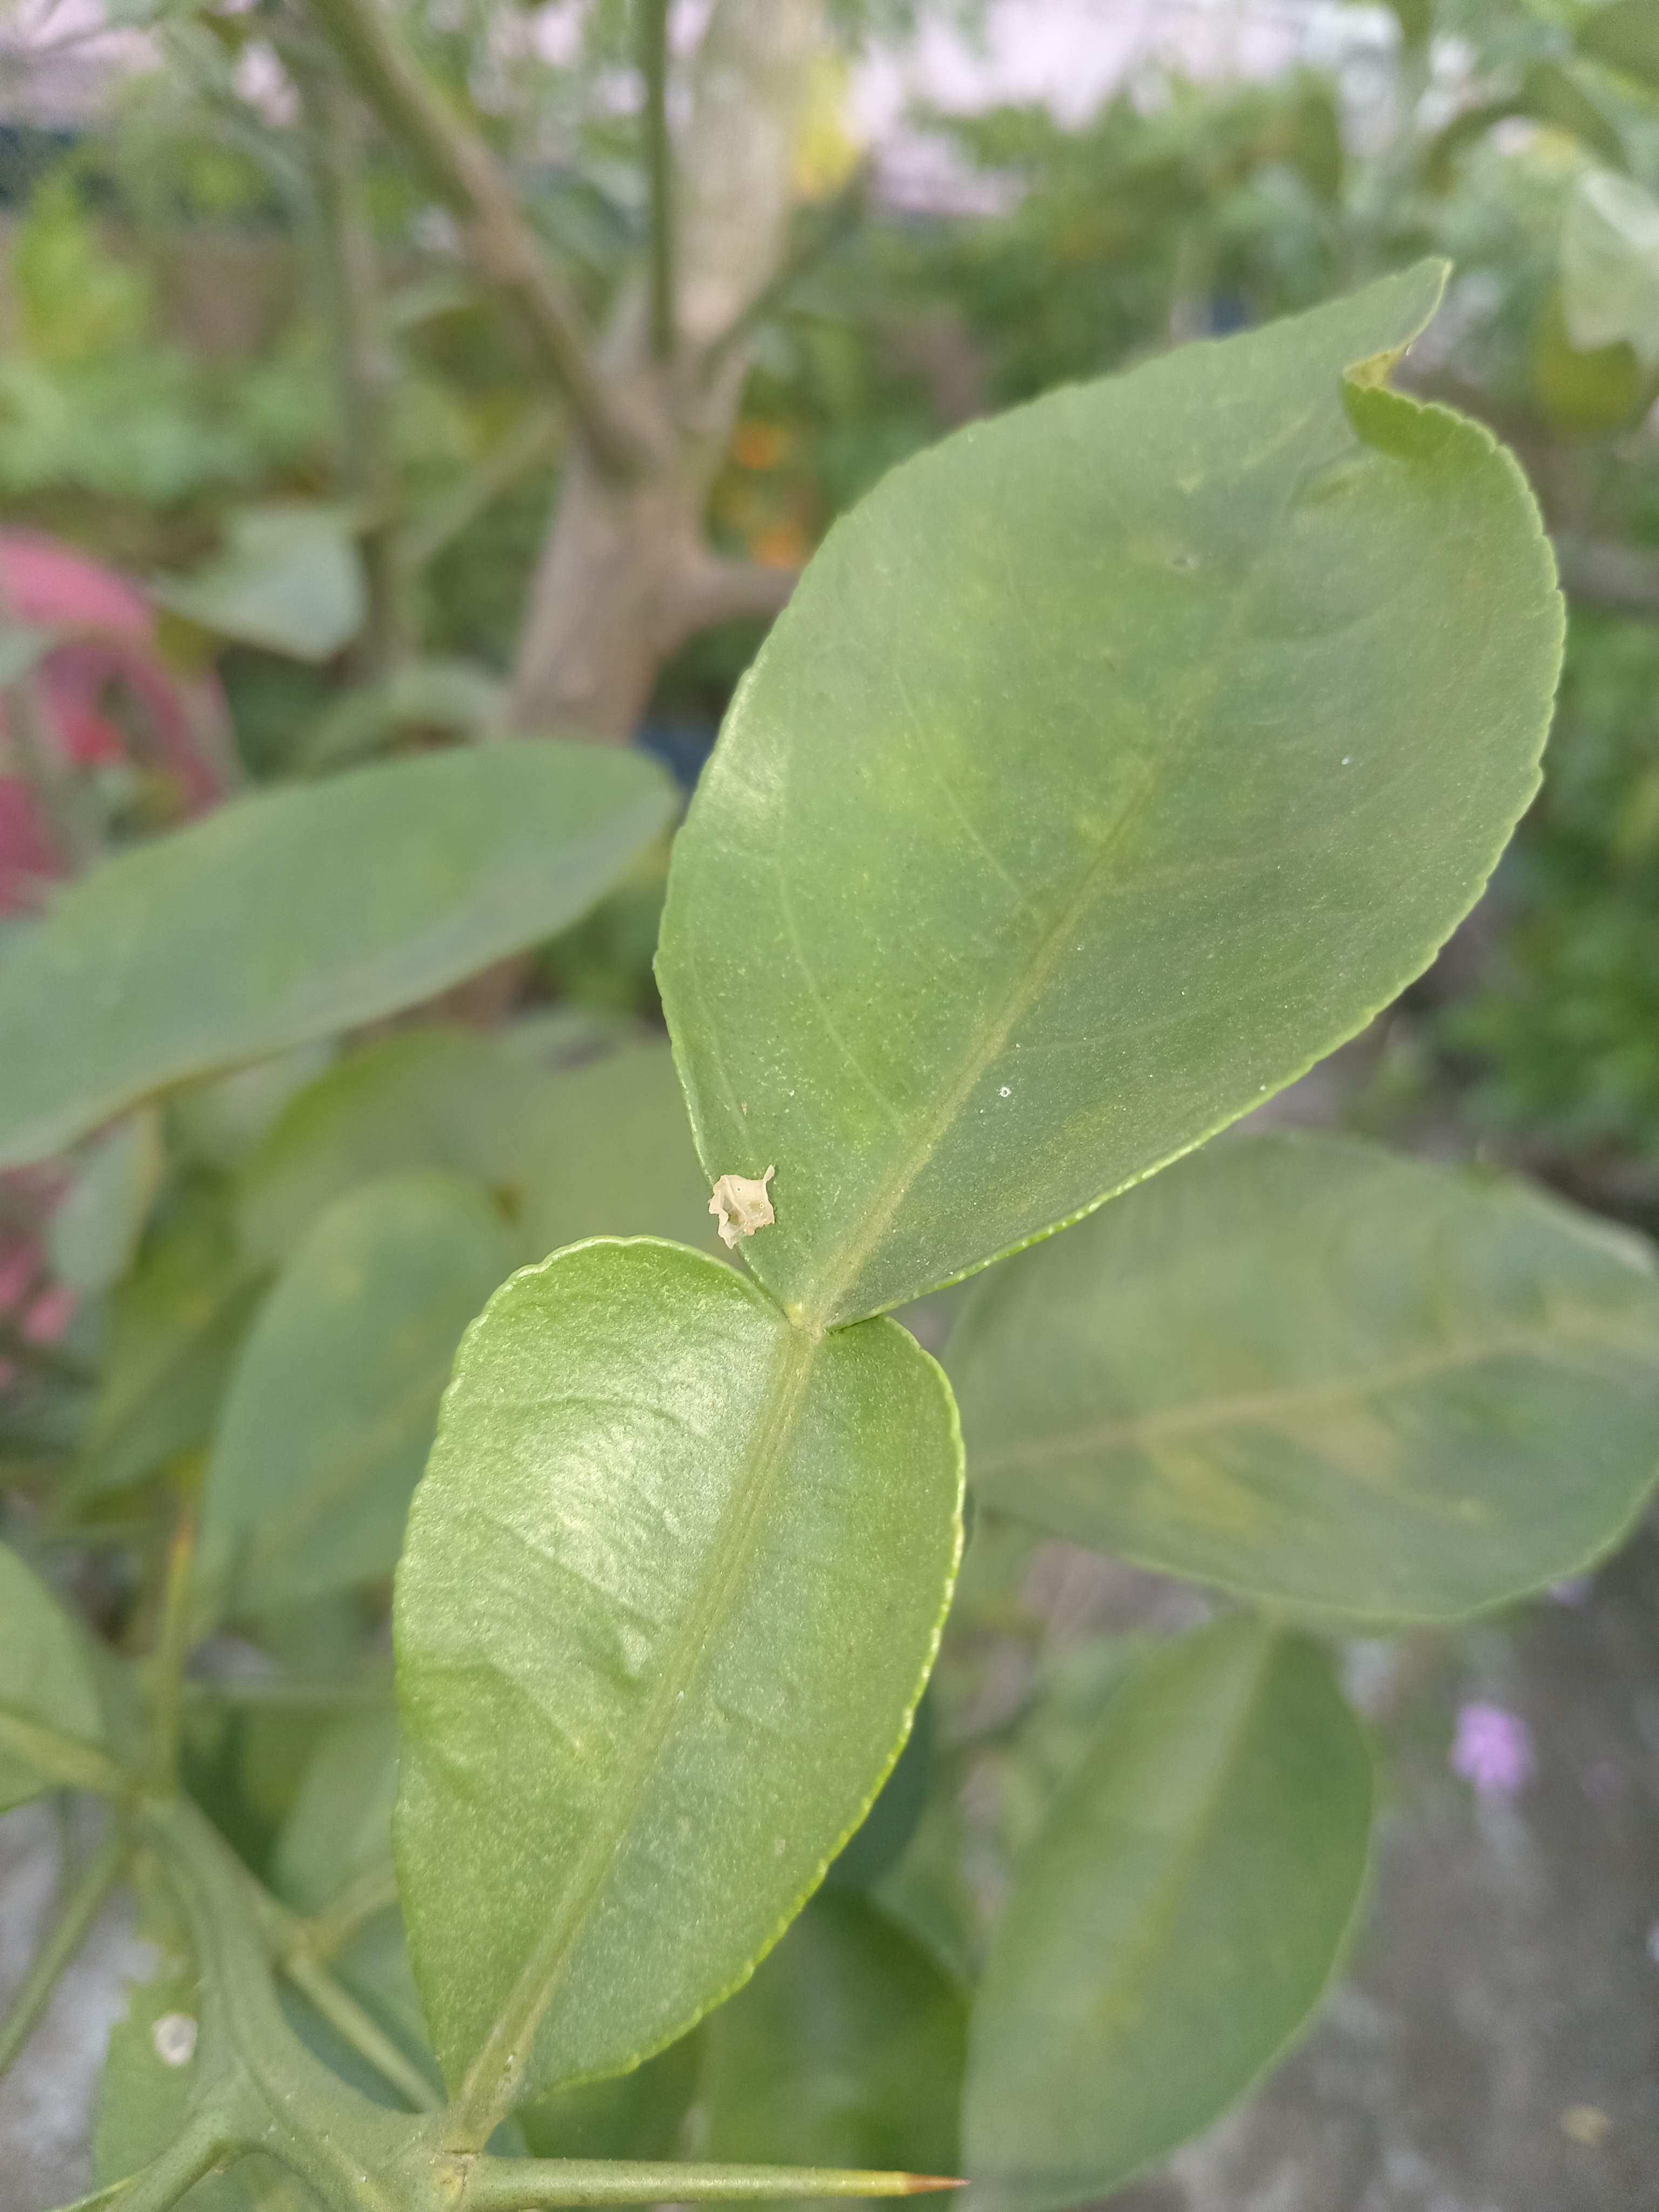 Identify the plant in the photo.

lemon
